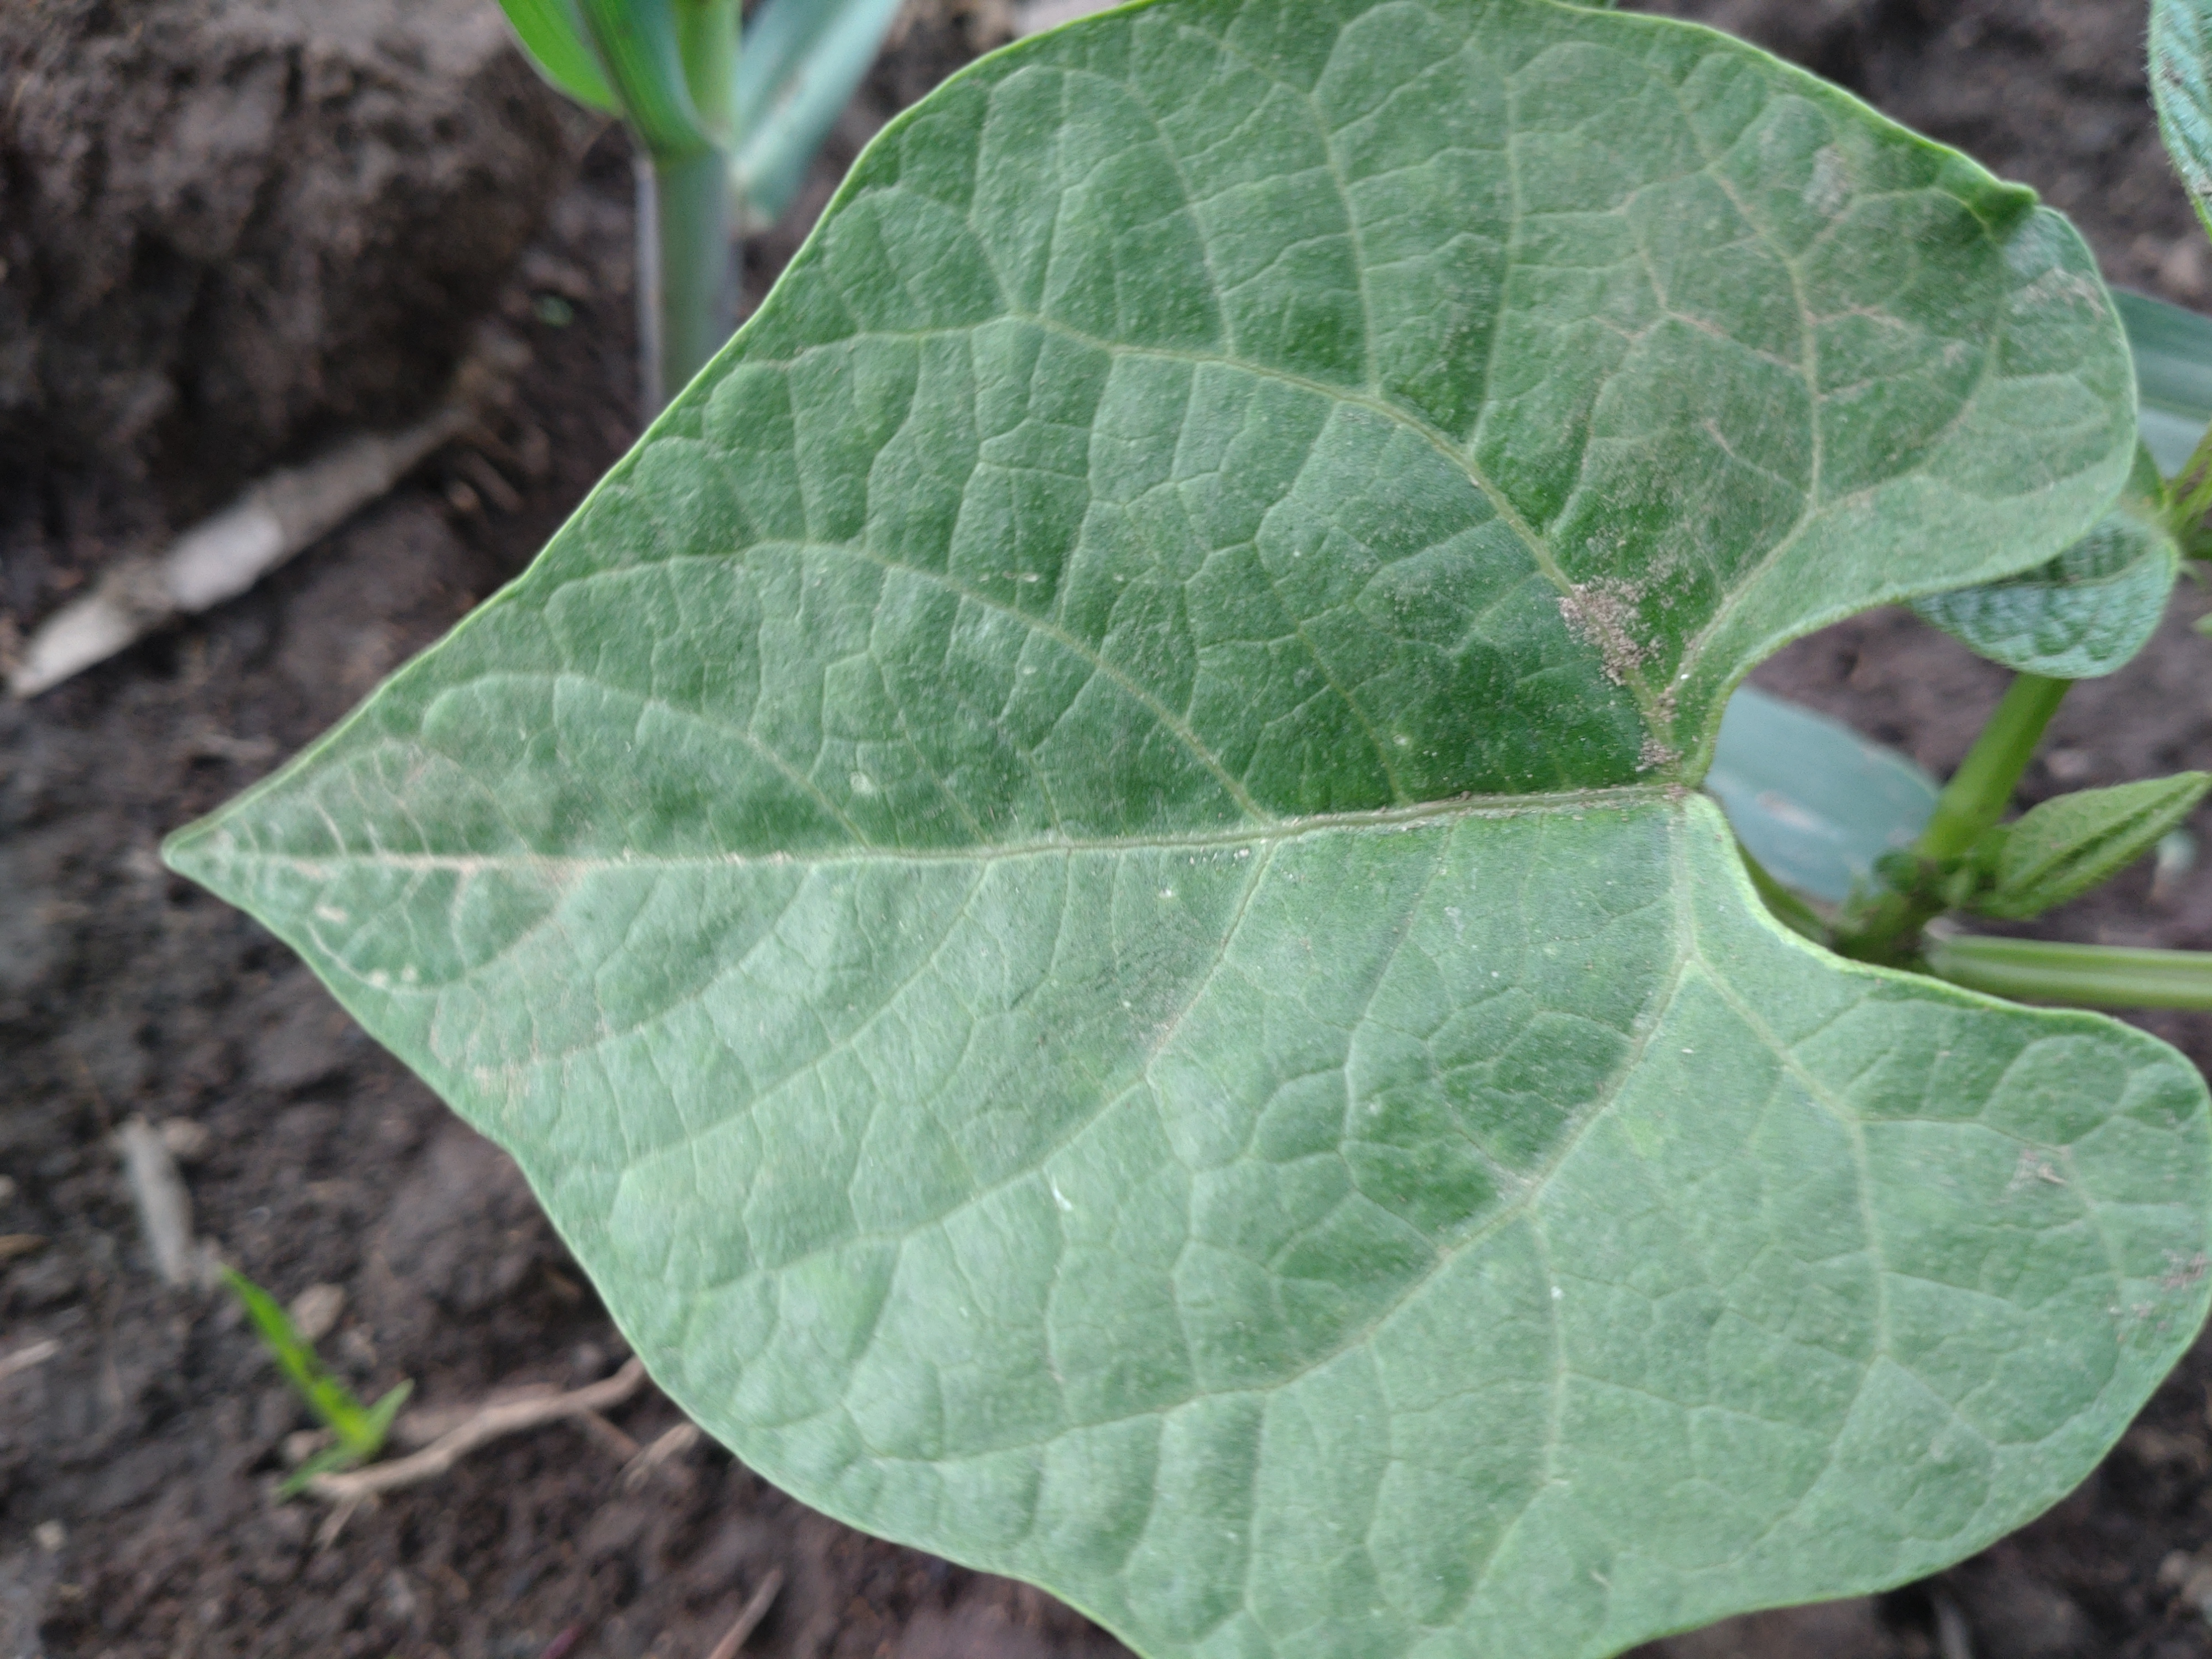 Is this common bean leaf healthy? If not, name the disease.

healthy
